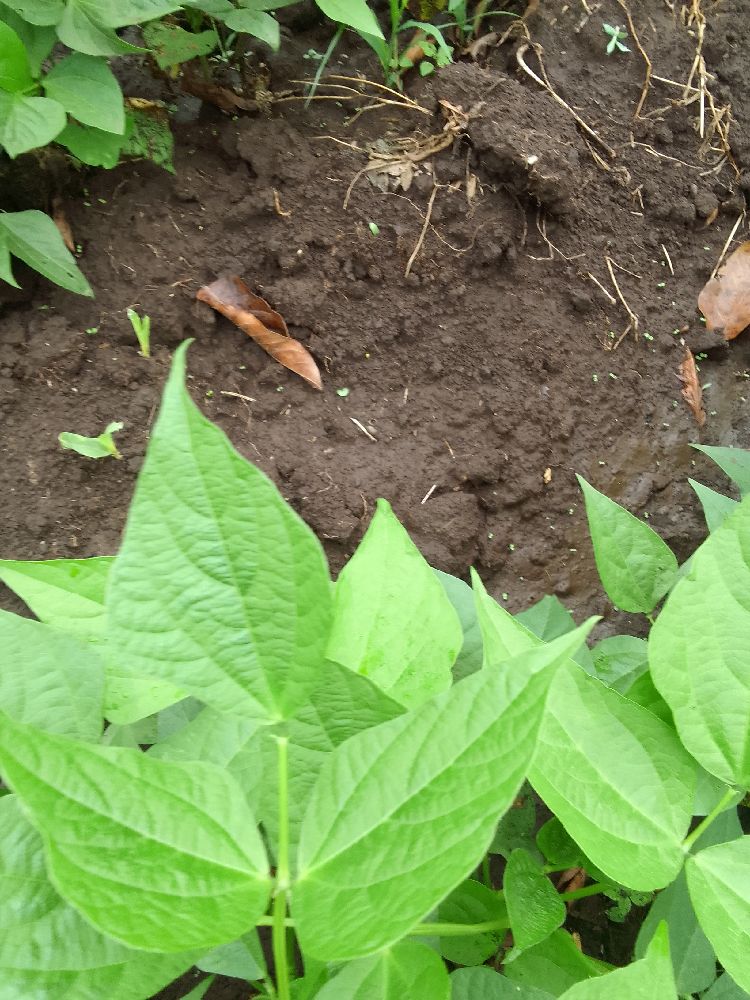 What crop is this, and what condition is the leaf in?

common bean, healthy
